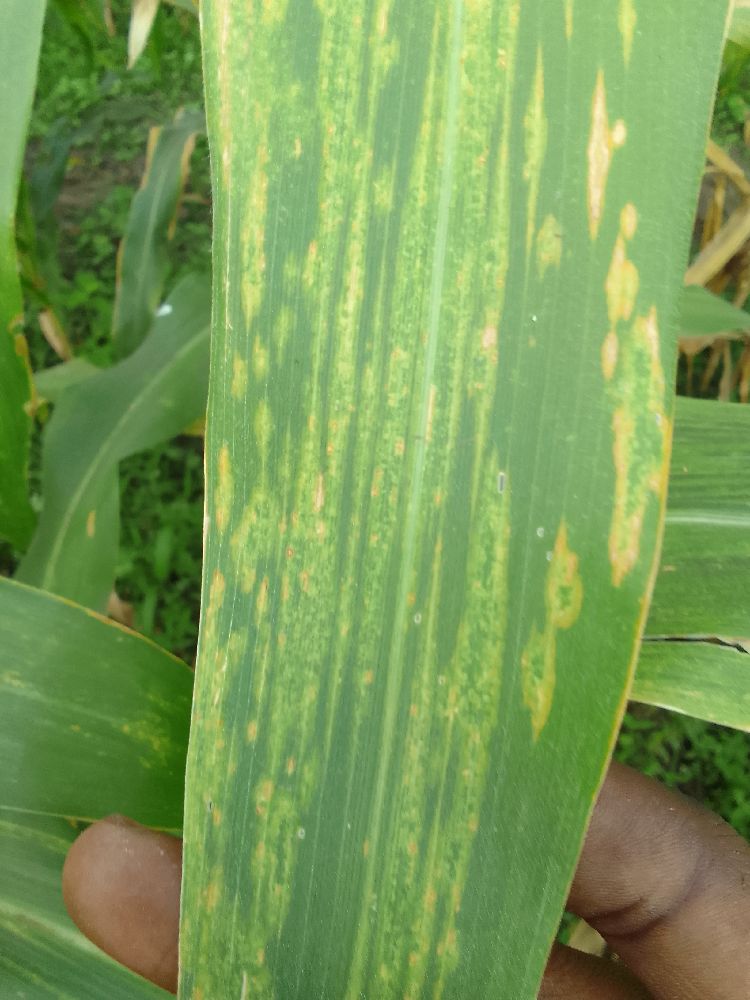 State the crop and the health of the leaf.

maize, maize lethal necrosis
